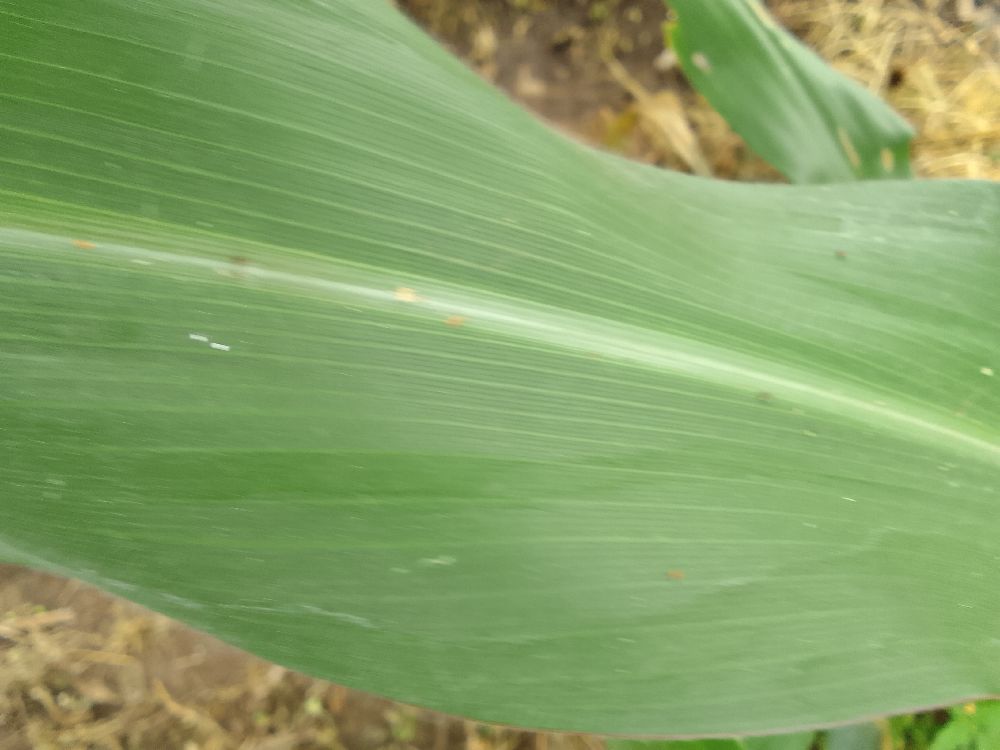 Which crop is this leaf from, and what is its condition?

maize, healthy
